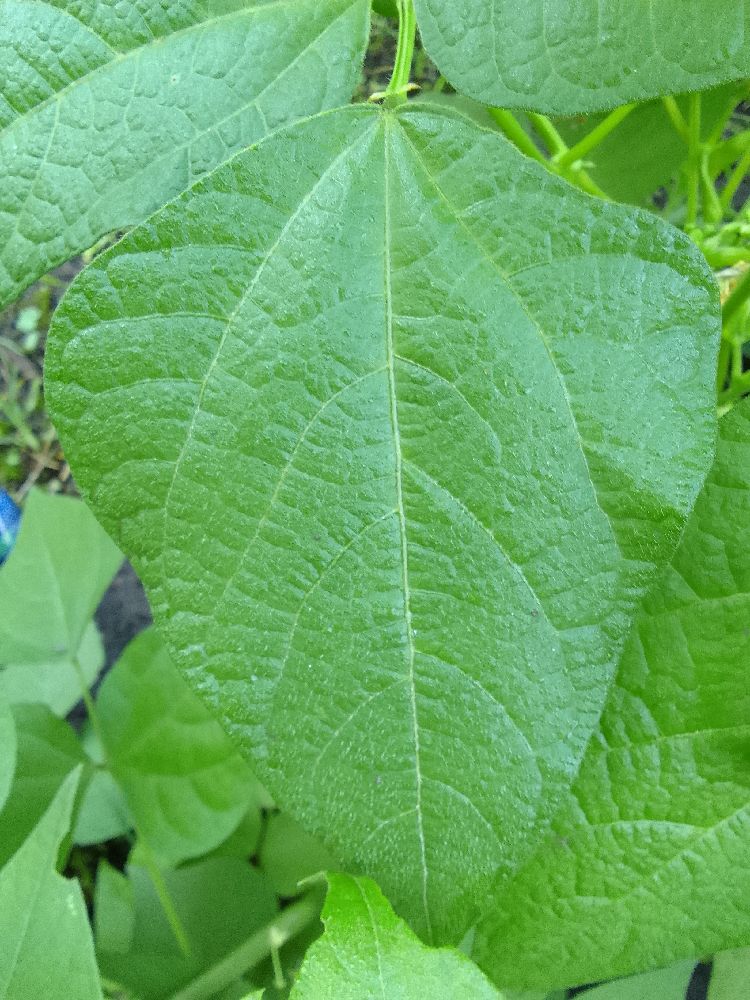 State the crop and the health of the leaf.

common bean, healthy
